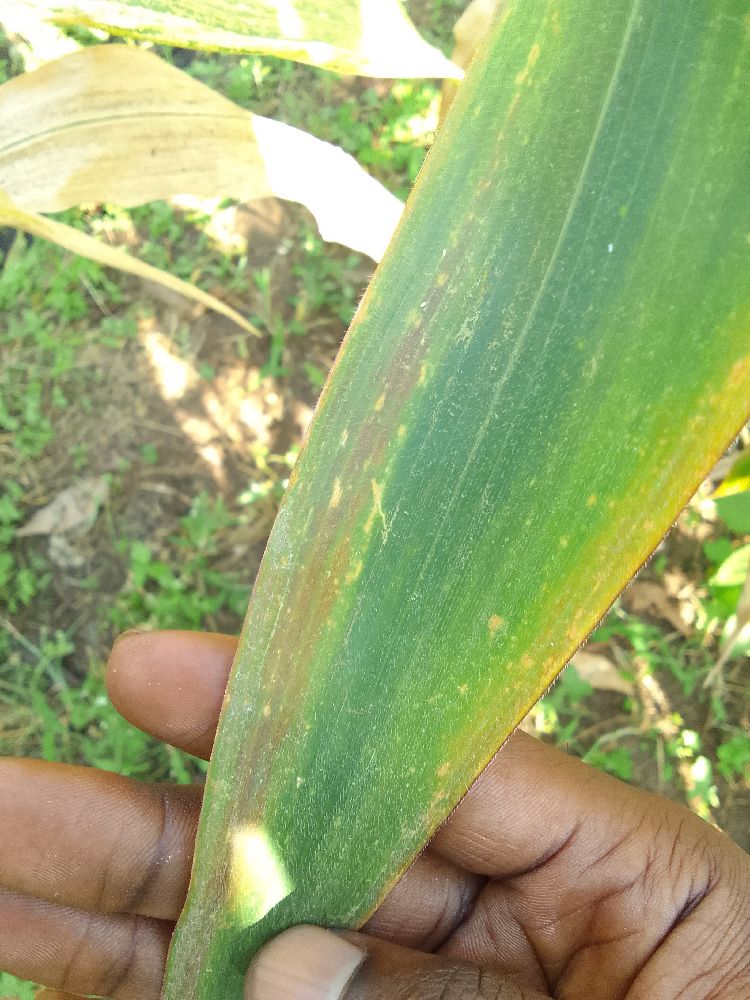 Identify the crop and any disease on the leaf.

maize, maize lethal necrosis
